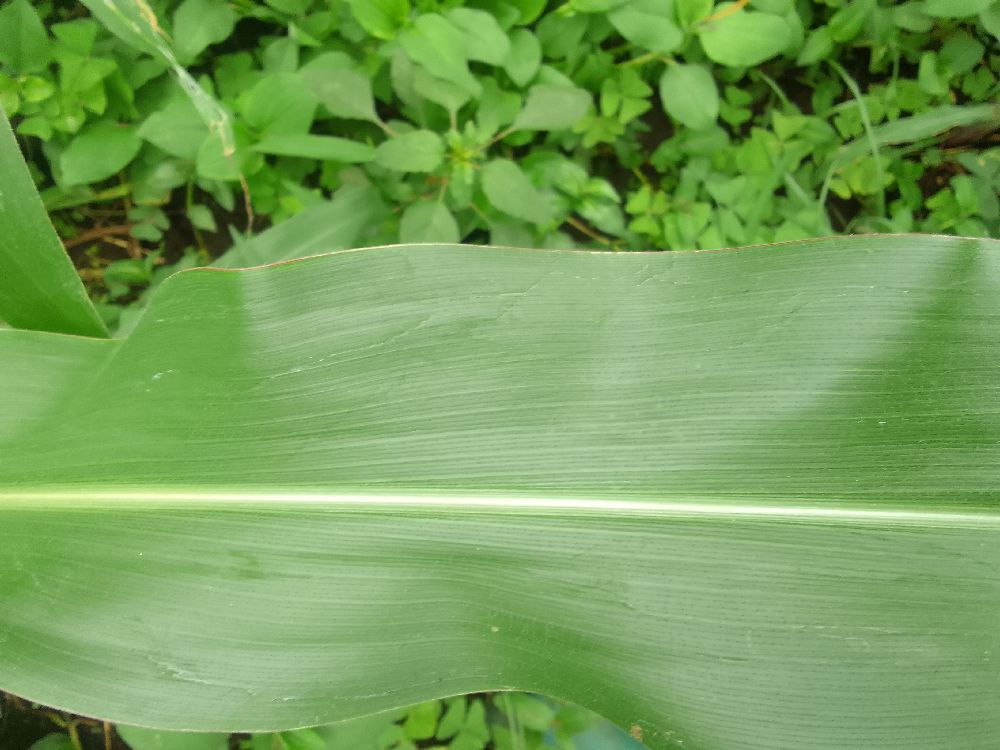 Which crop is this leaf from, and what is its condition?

maize, healthy
